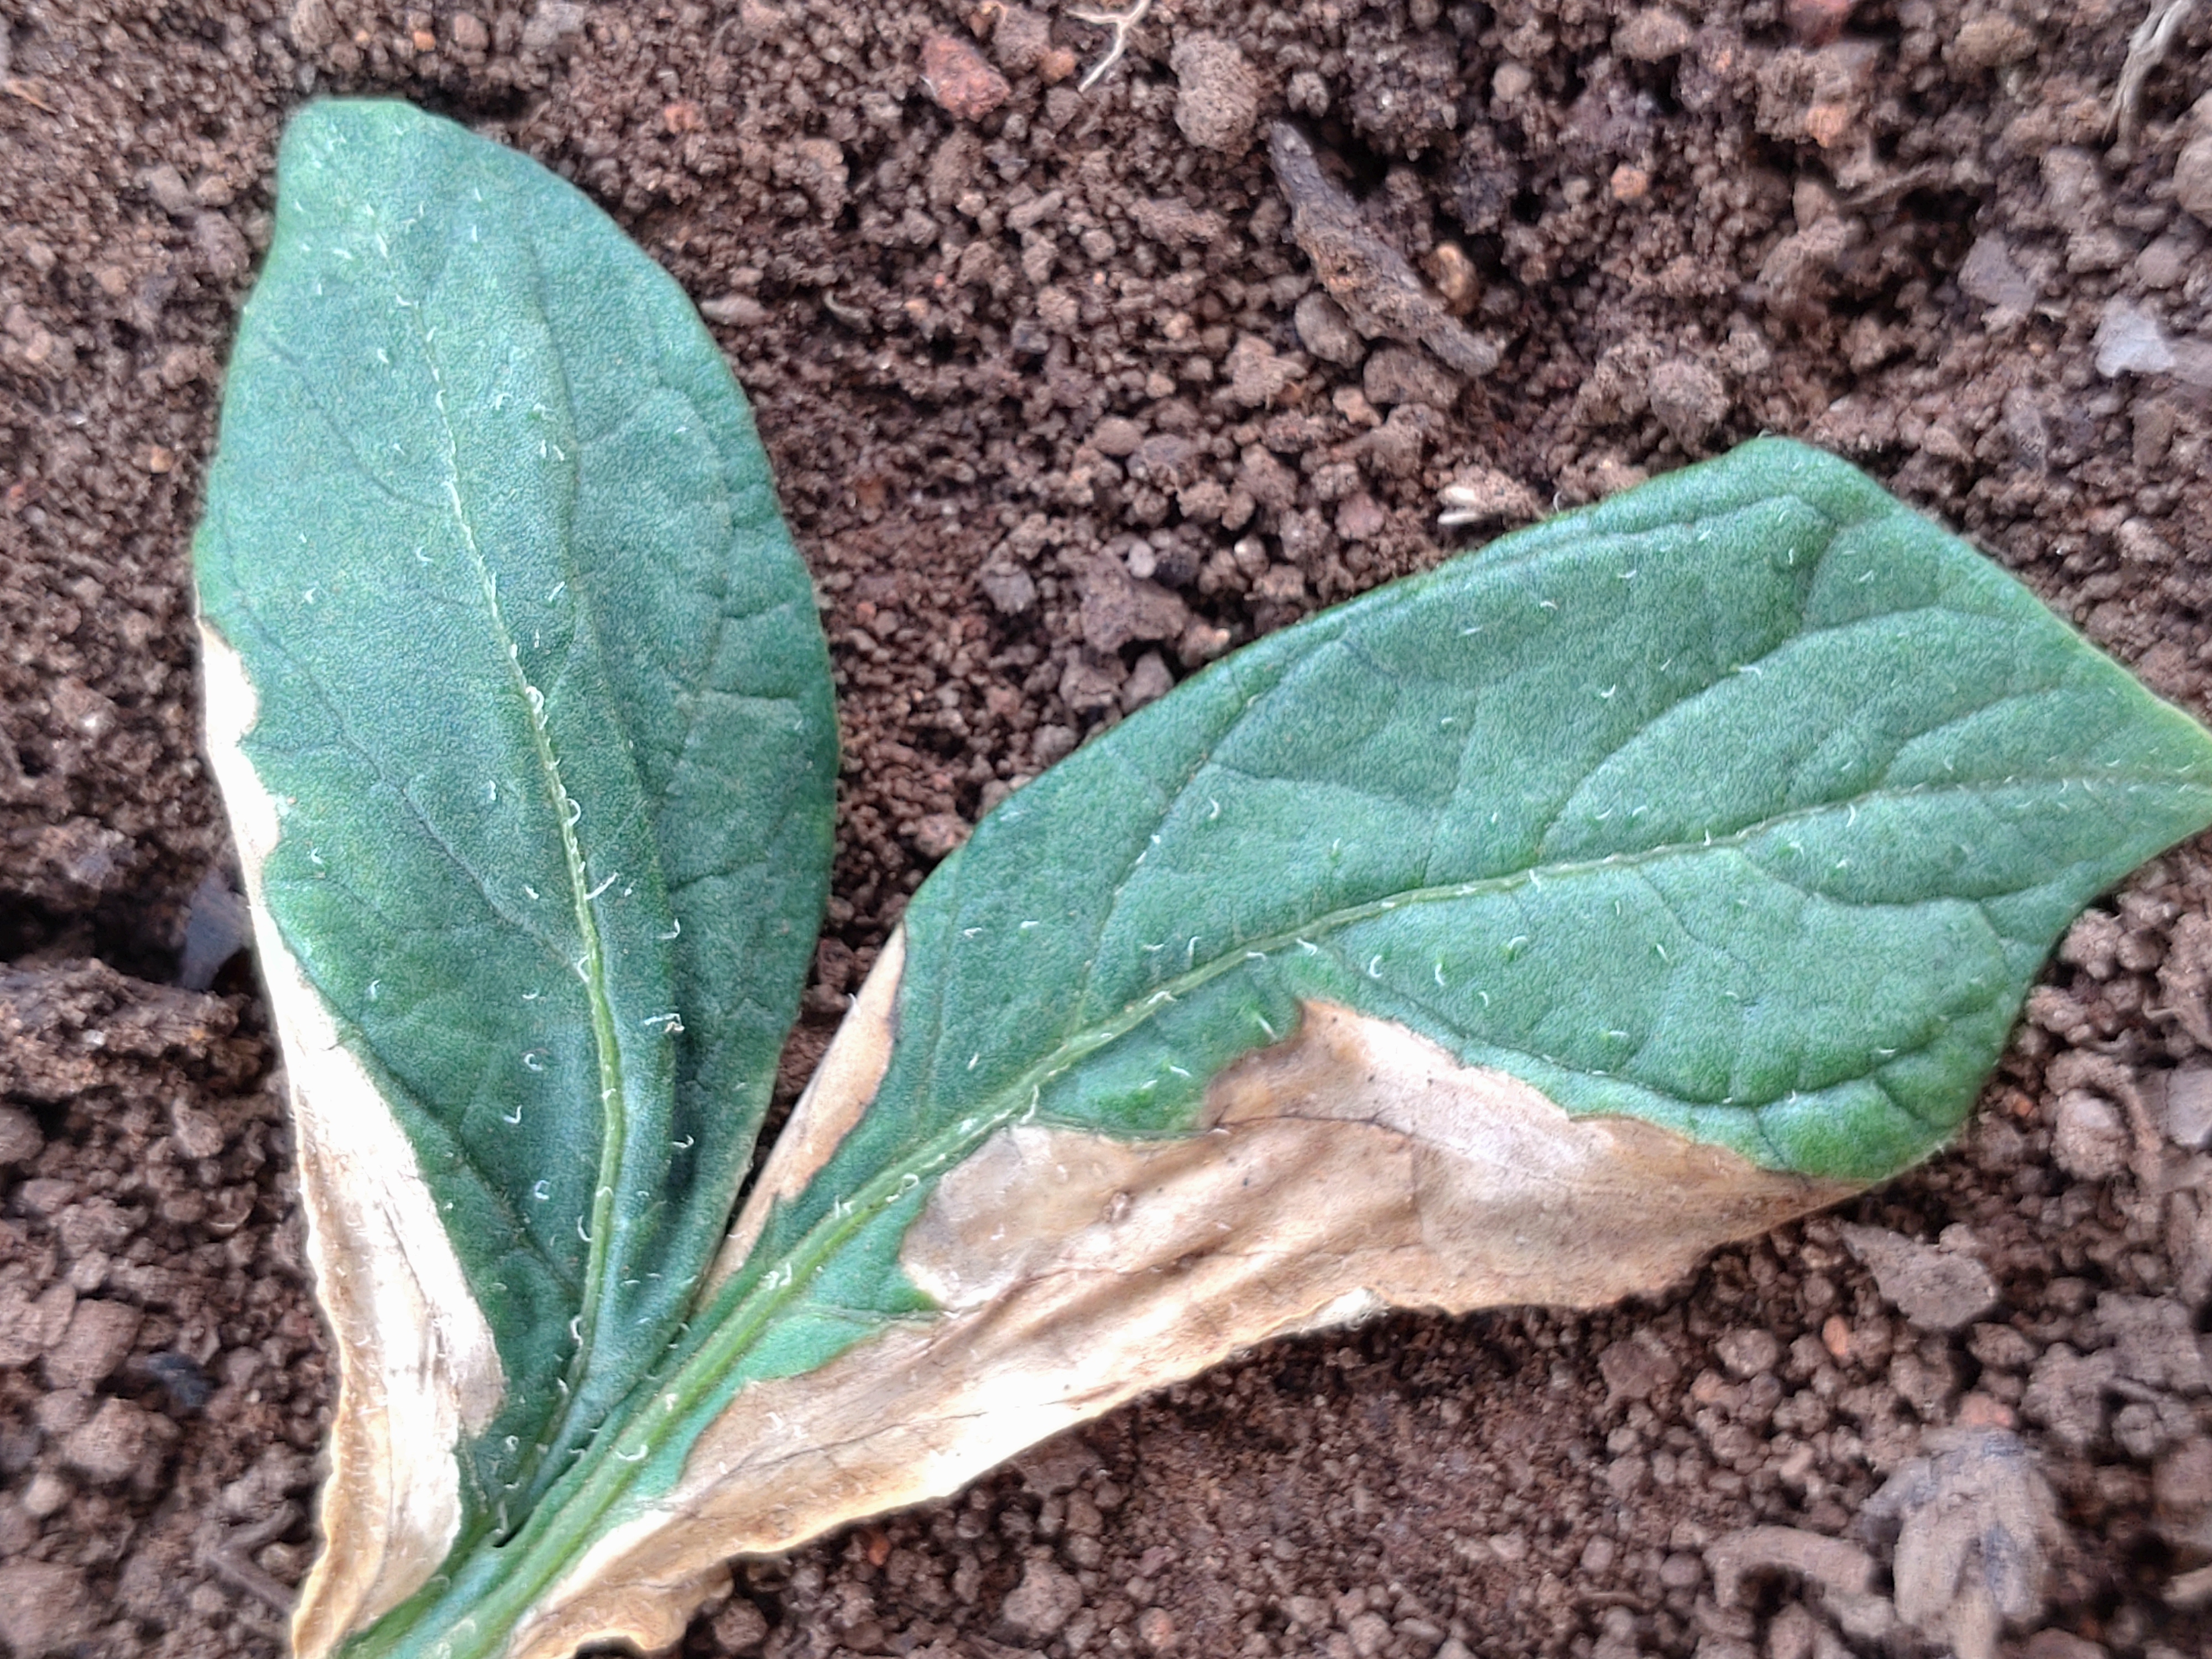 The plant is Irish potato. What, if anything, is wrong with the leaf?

early blight
